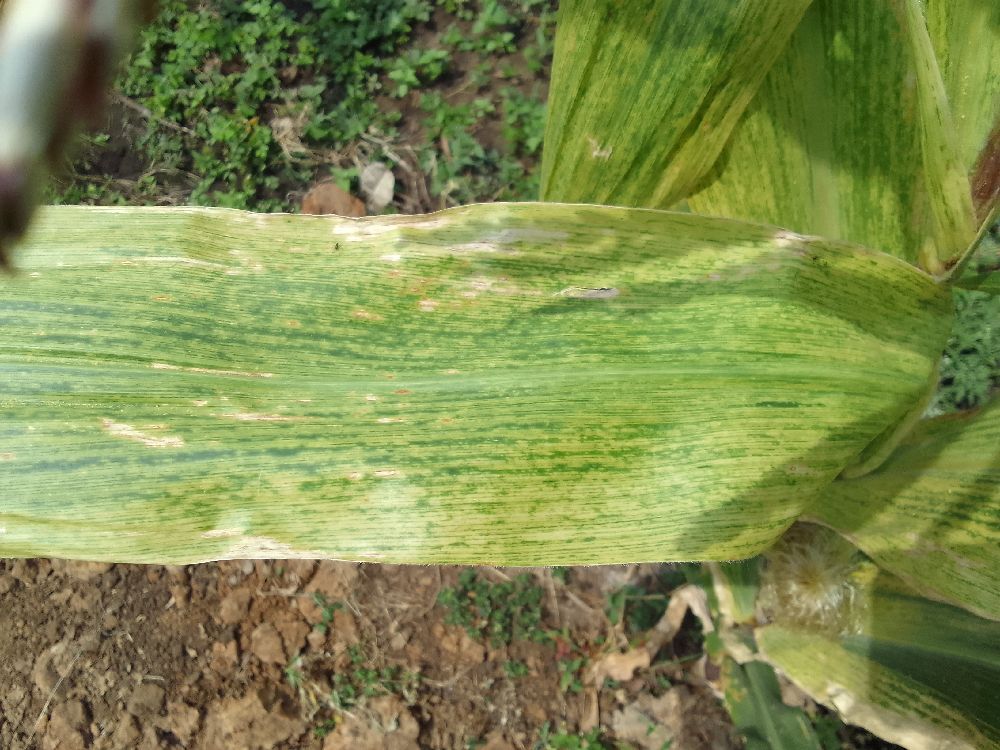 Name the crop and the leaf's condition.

maize, maize lethal necrosis
